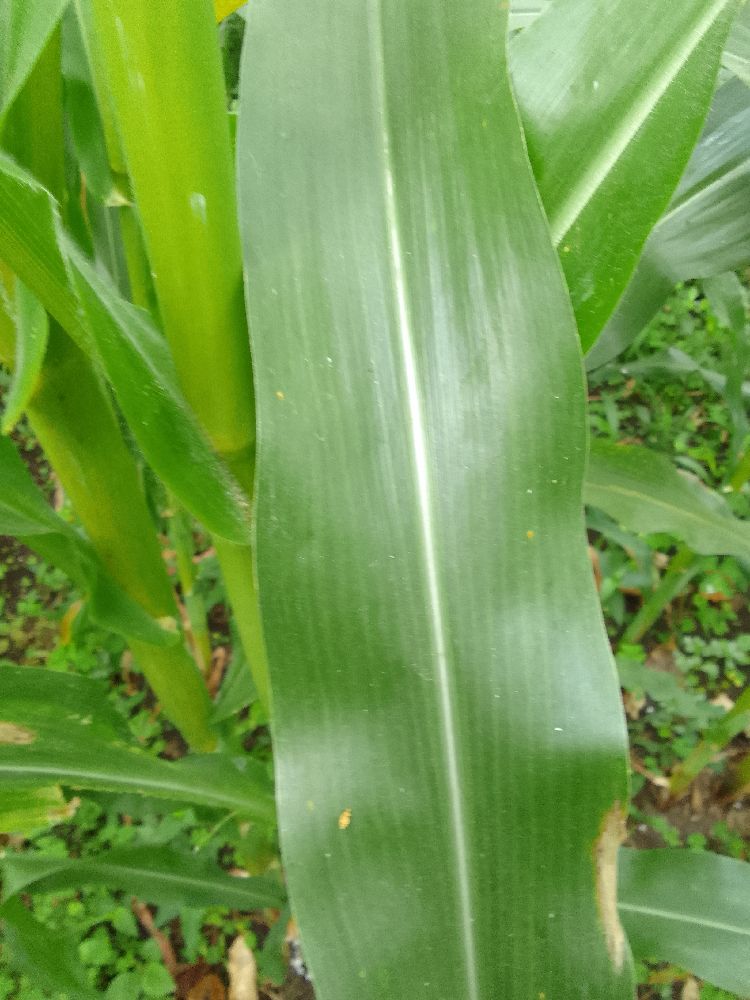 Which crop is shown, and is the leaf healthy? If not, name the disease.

maize, healthy
